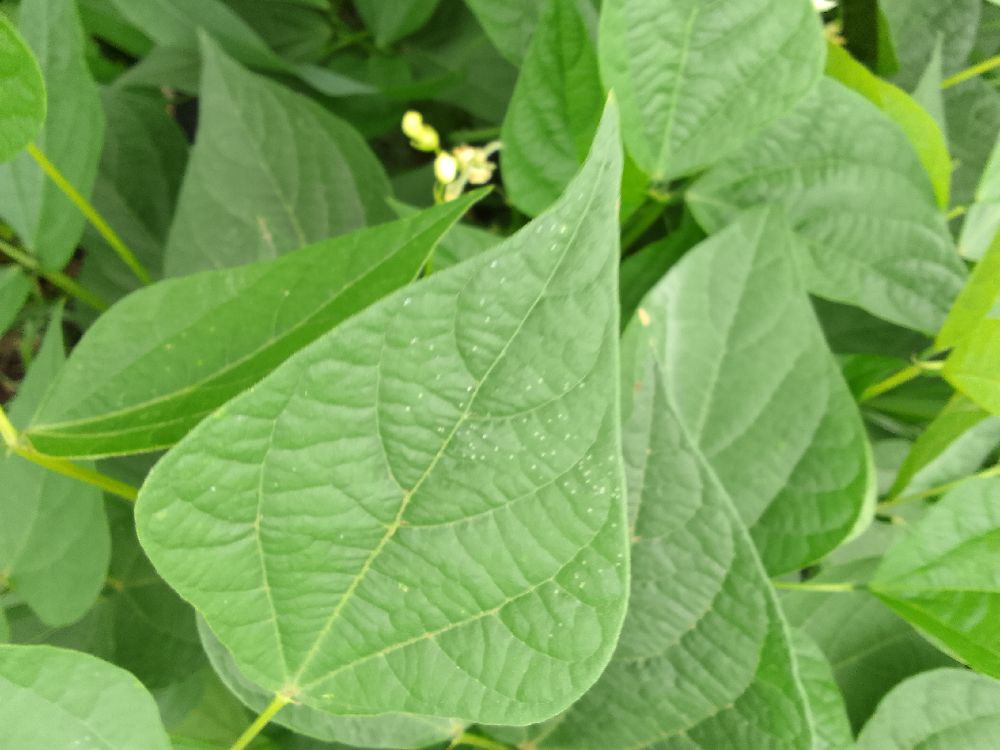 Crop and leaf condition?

common bean, healthy
